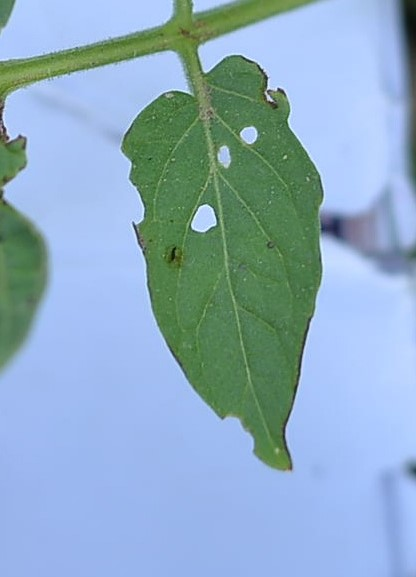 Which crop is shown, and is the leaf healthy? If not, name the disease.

tomato, infected
